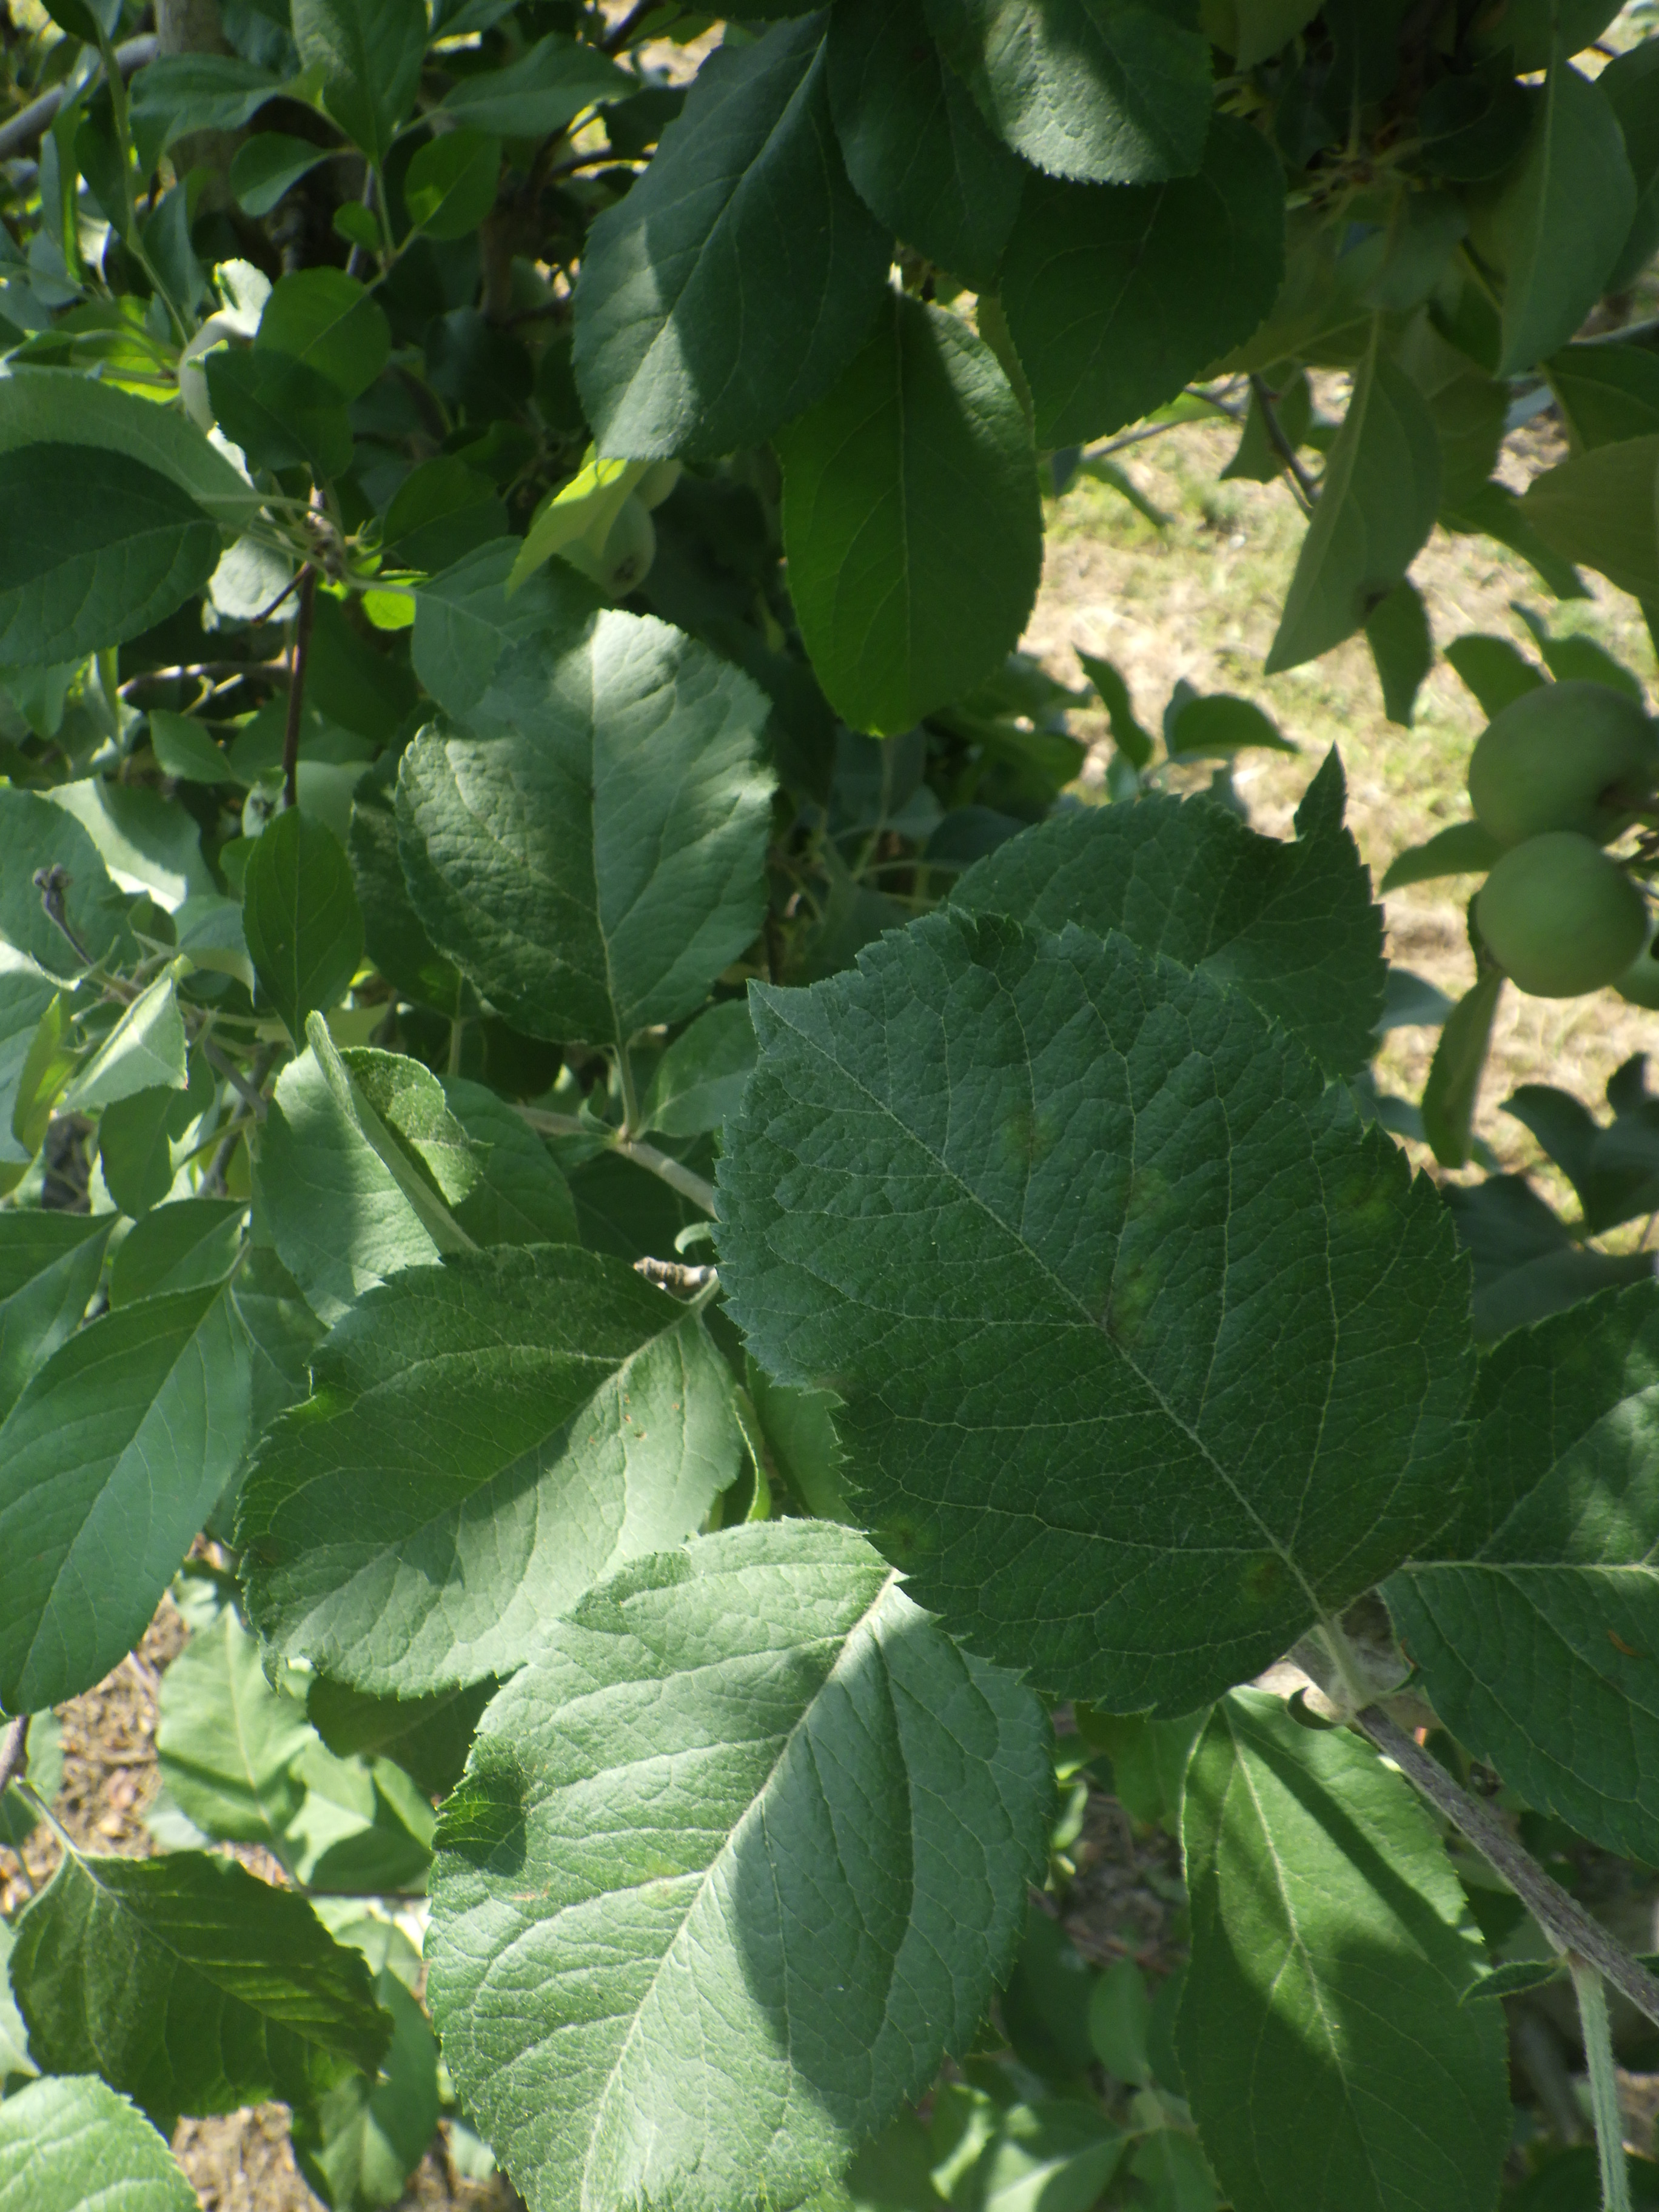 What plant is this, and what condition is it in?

apple, scab
